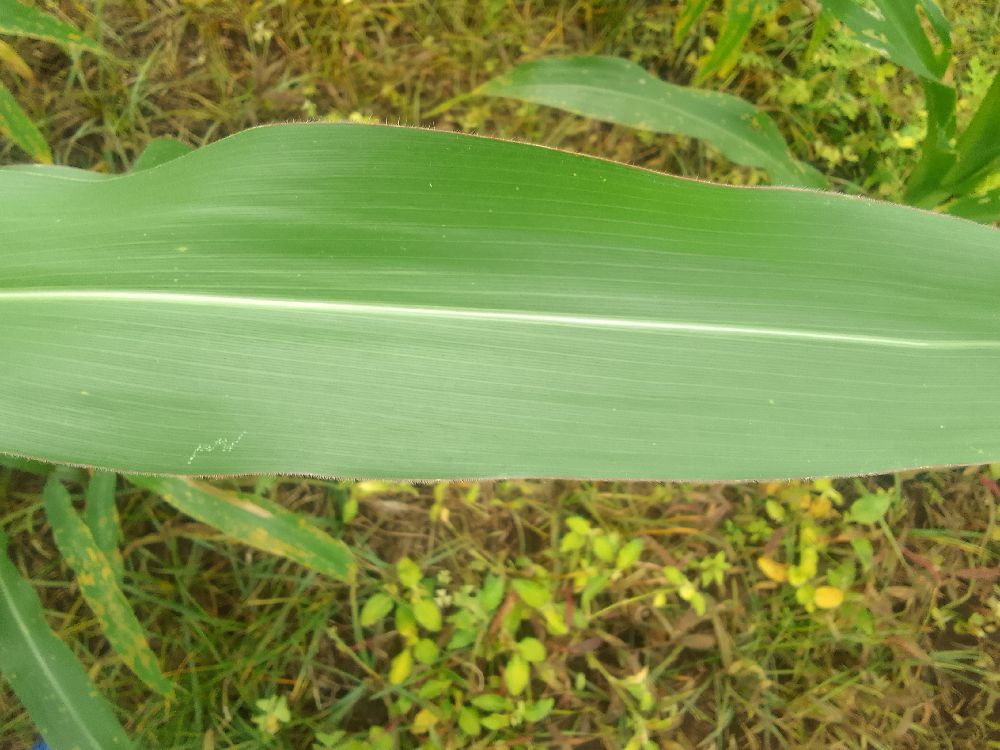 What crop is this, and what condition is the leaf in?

maize, healthy
